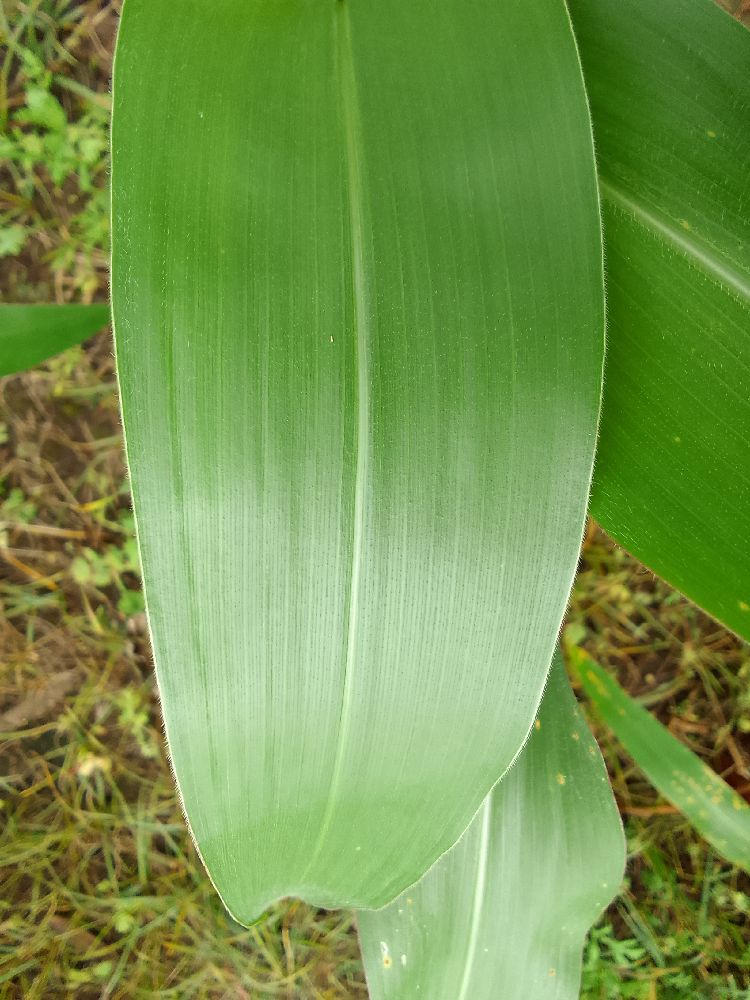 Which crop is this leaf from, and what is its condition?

maize, healthy
